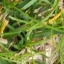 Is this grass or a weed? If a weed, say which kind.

grass
